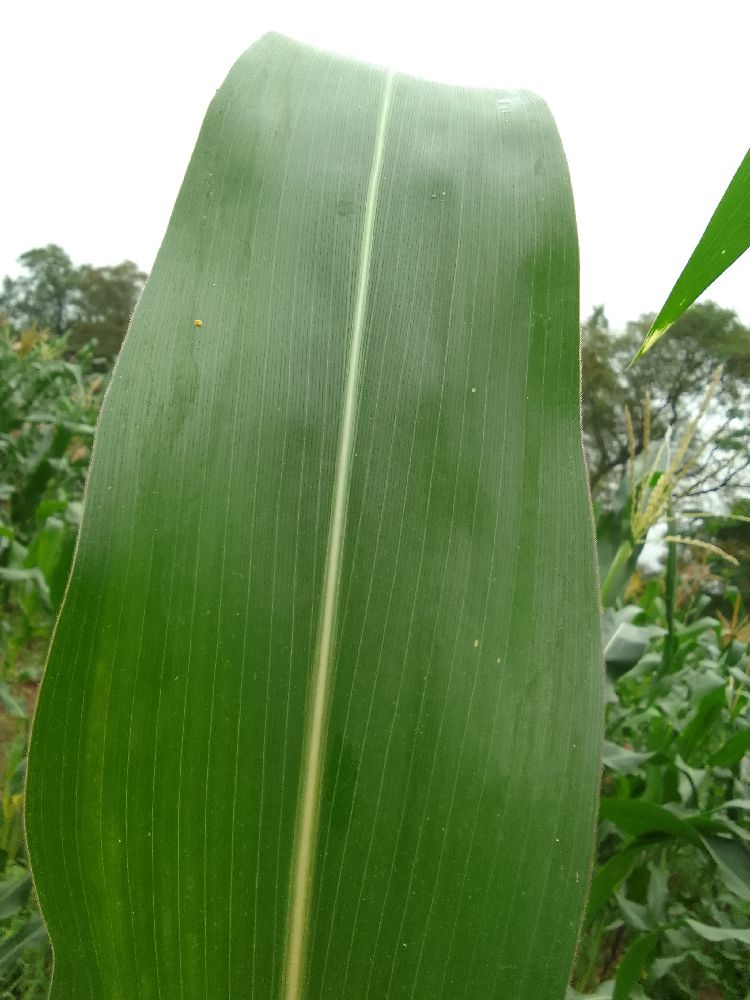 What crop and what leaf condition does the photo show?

maize, healthy
